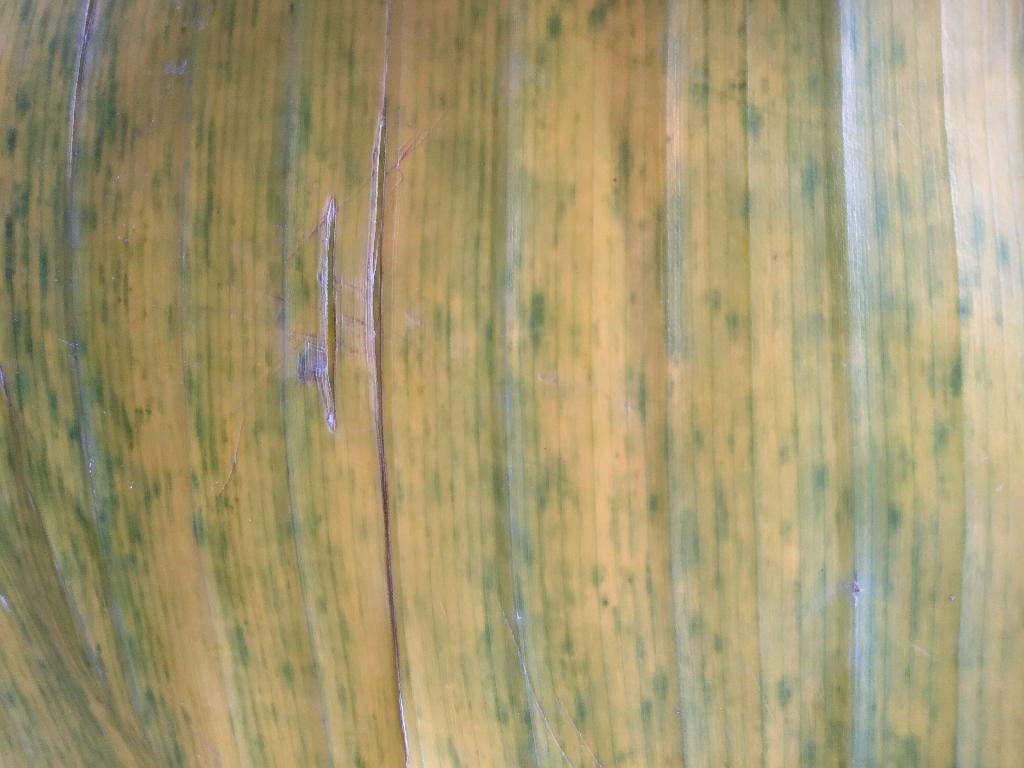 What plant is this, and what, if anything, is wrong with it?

banana, fusarium wilt race 1
